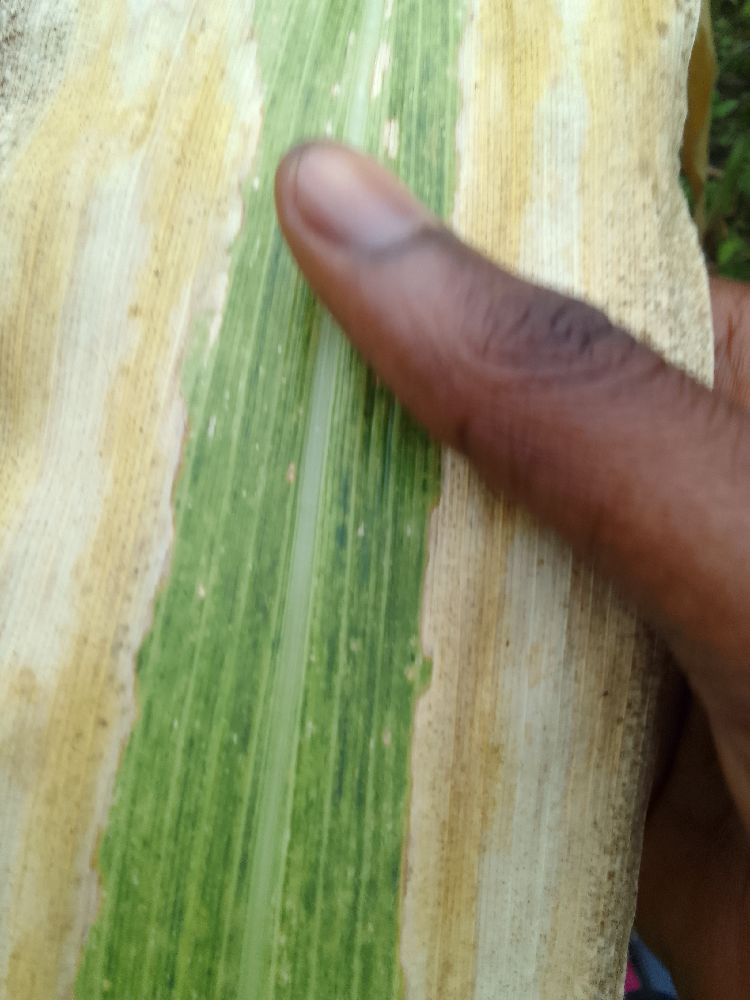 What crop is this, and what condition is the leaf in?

maize, maize lethal necrosis
